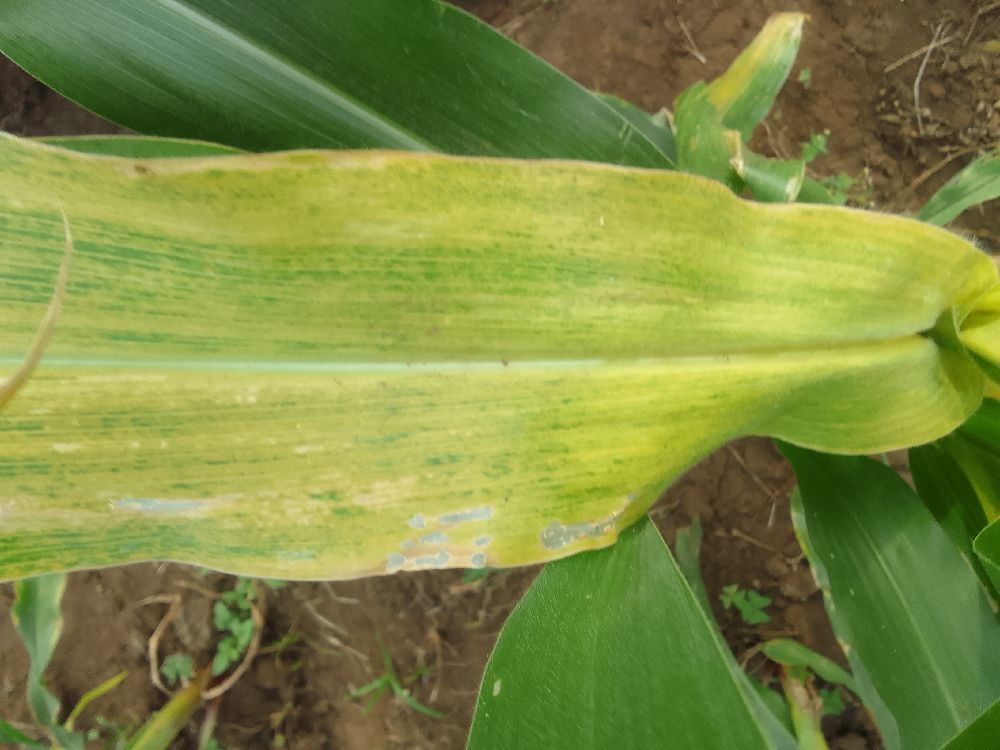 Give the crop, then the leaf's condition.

maize, maize lethal necrosis
